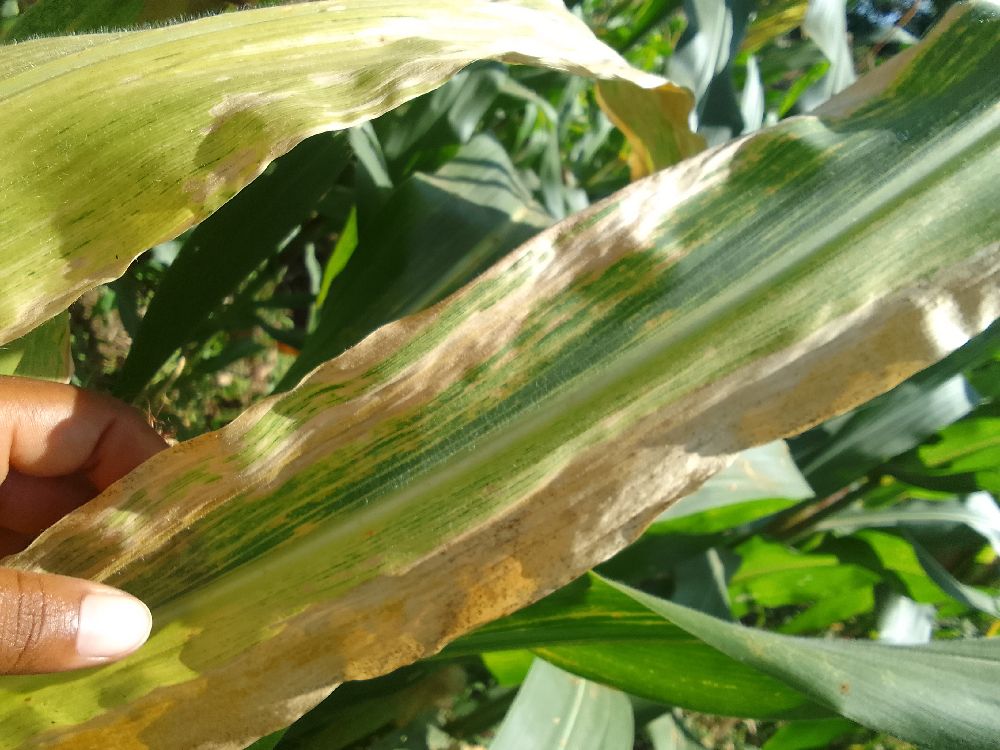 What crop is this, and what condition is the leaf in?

maize, maize lethal necrosis
